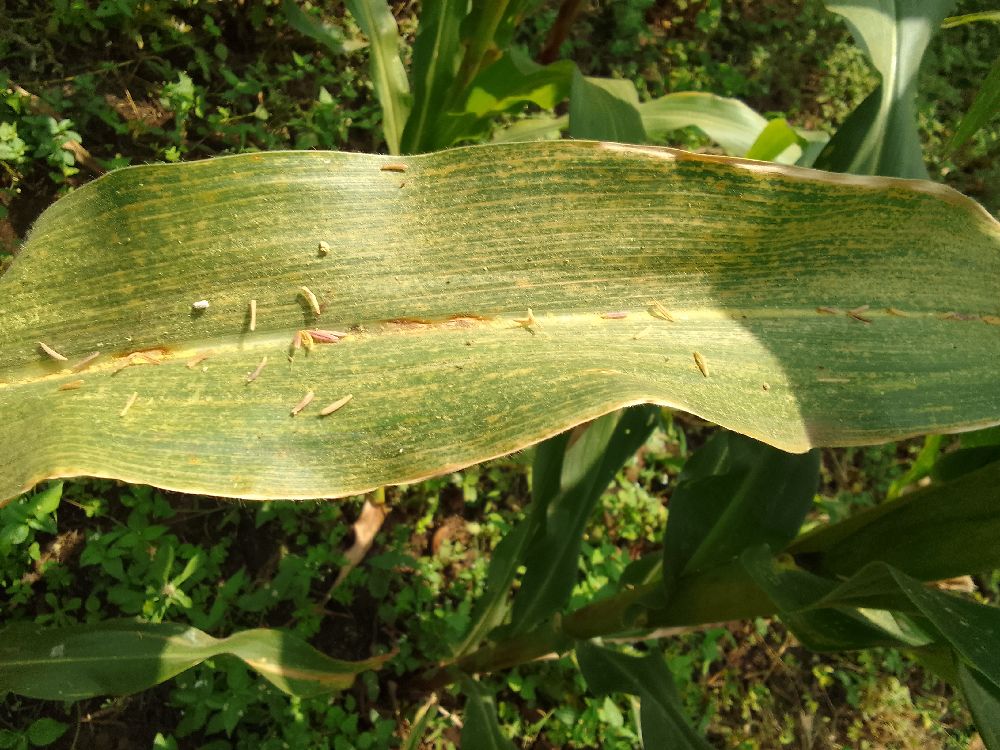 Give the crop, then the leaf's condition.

maize, maize lethal necrosis
